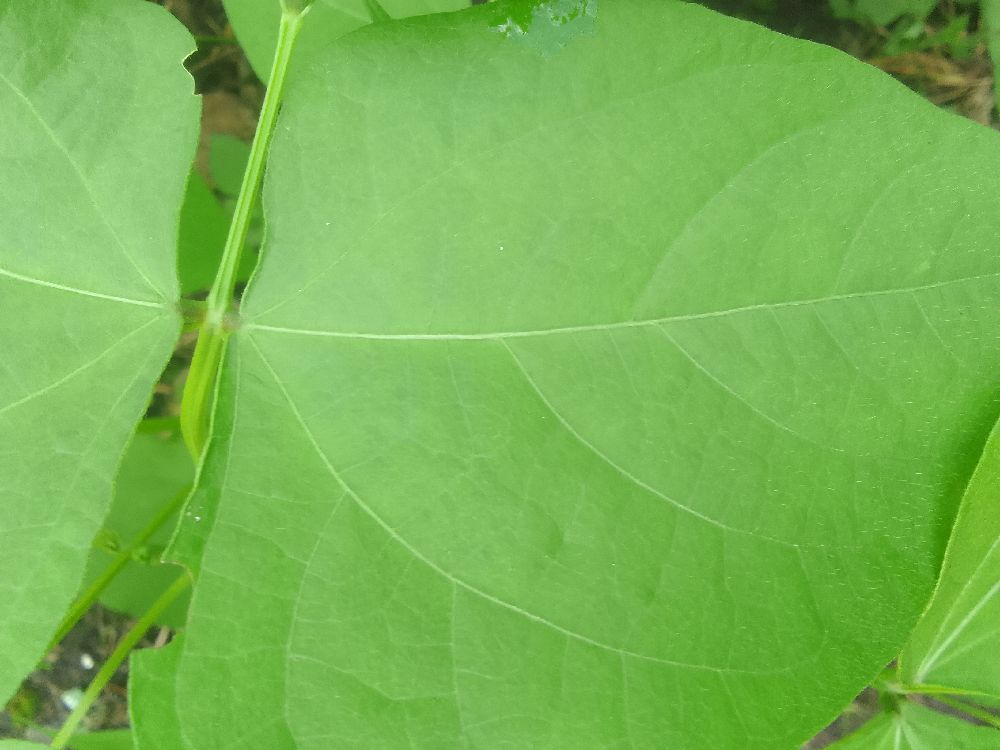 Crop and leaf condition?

common bean, healthy
